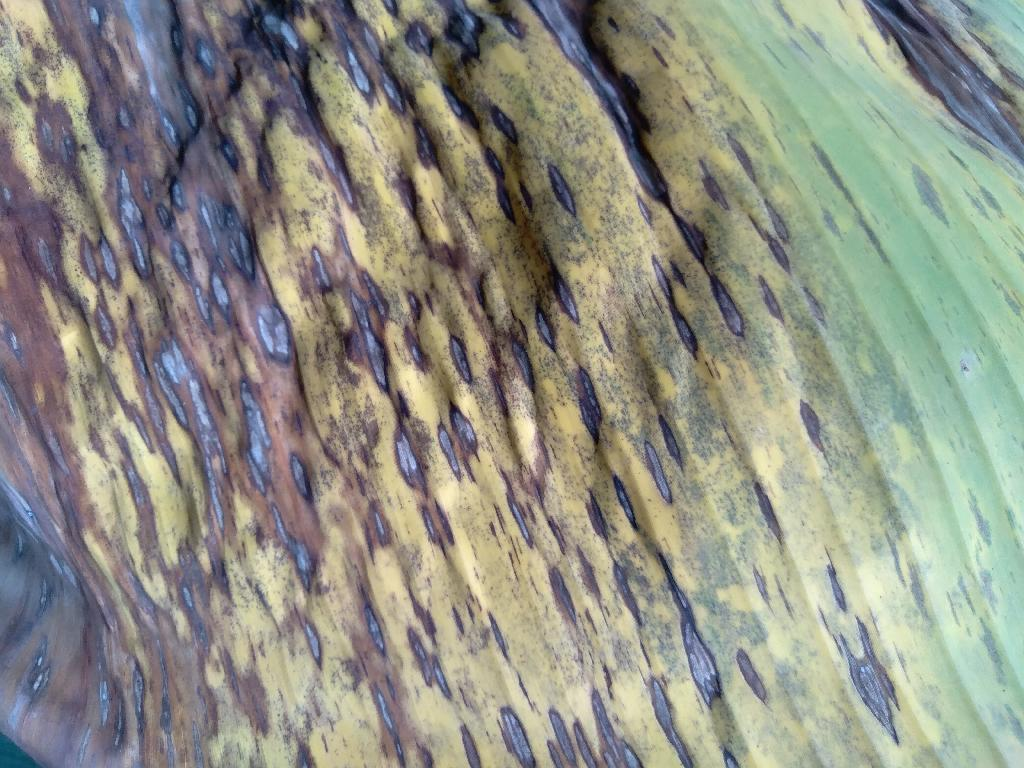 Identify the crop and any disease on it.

banana, black sigatoka
